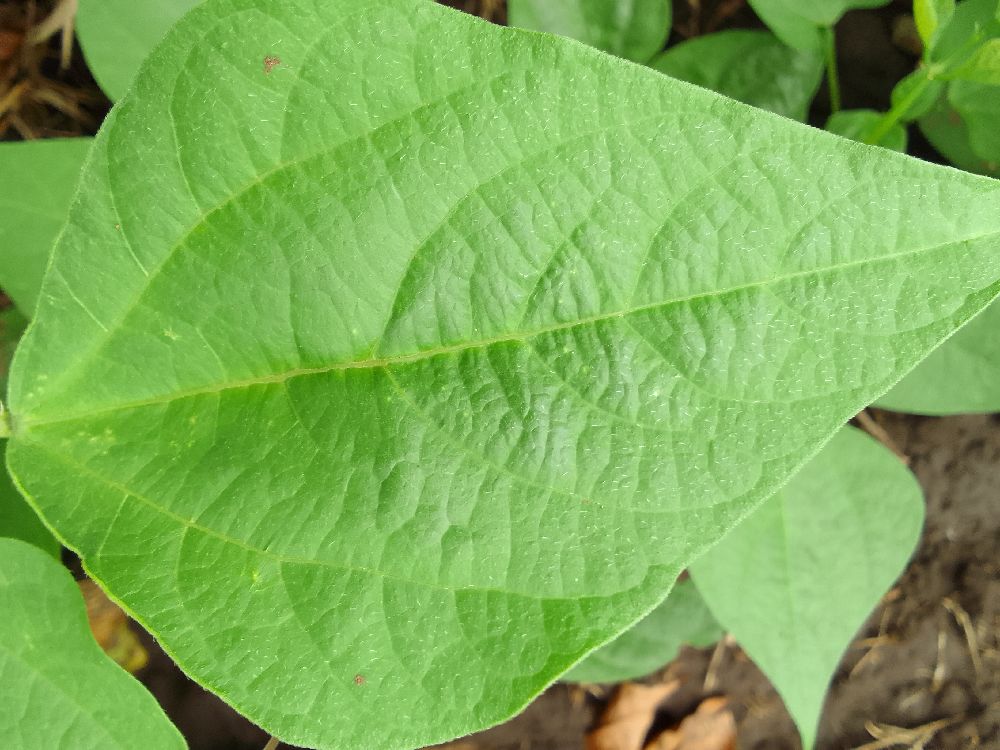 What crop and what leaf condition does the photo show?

common bean, healthy
